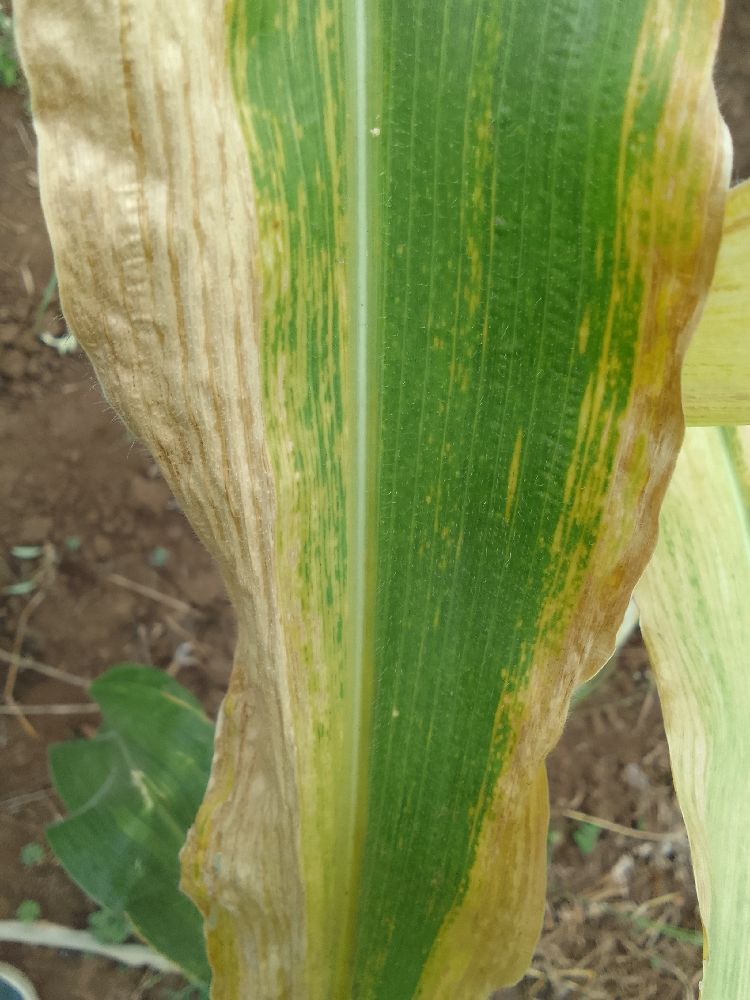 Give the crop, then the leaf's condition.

maize, maize lethal necrosis
